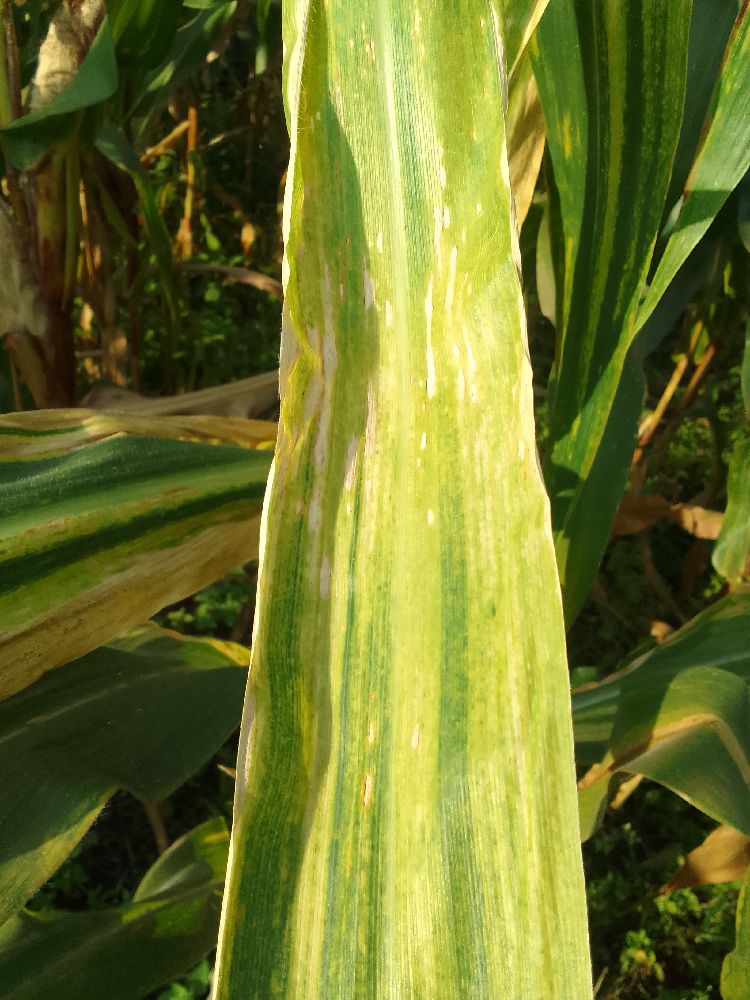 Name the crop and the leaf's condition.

maize, maize lethal necrosis
